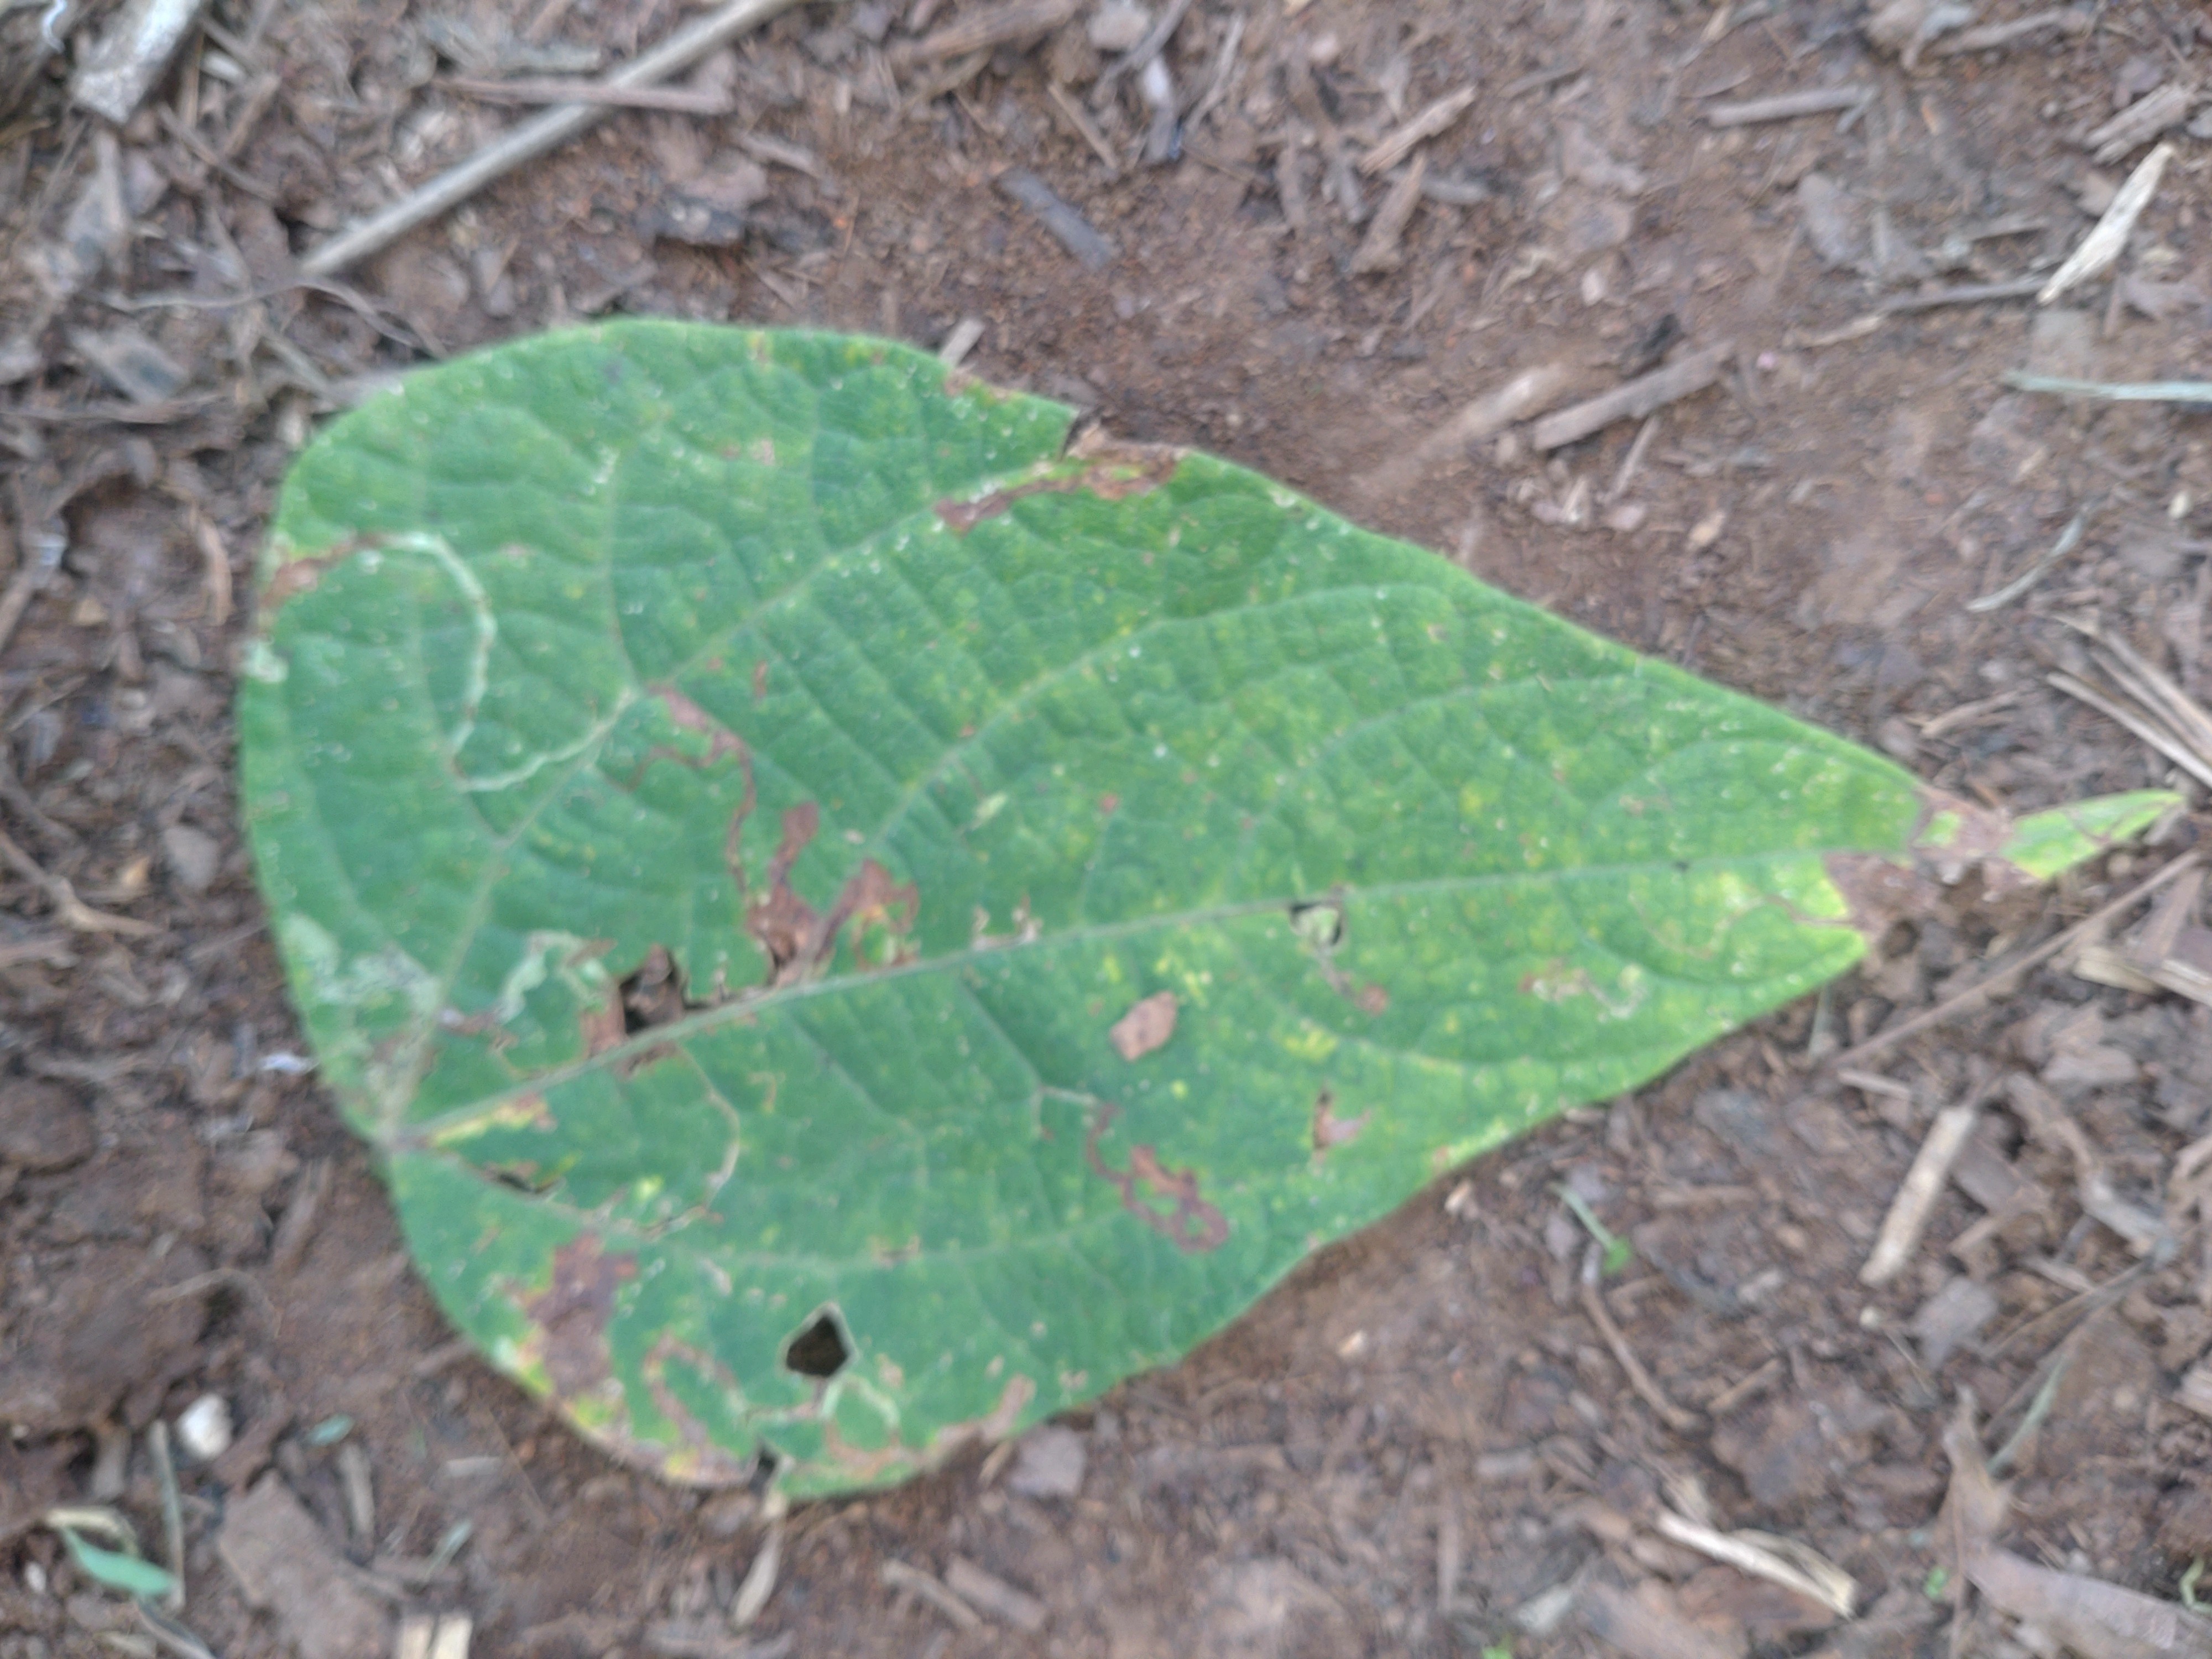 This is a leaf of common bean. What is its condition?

anthracnose
